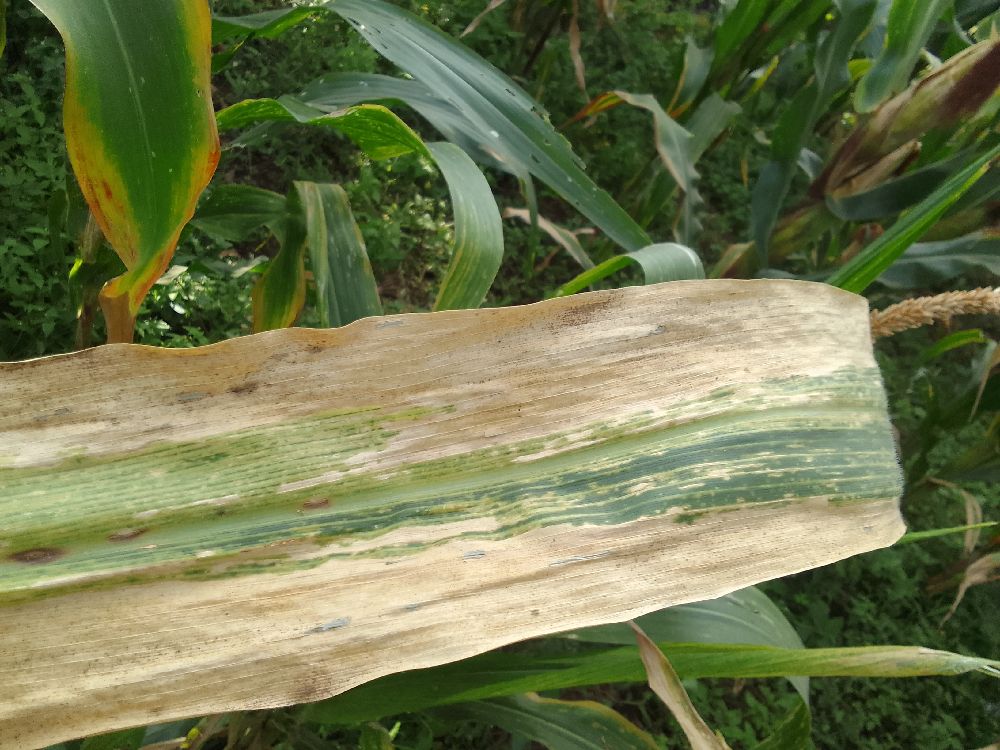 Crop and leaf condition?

maize, maize lethal necrosis
